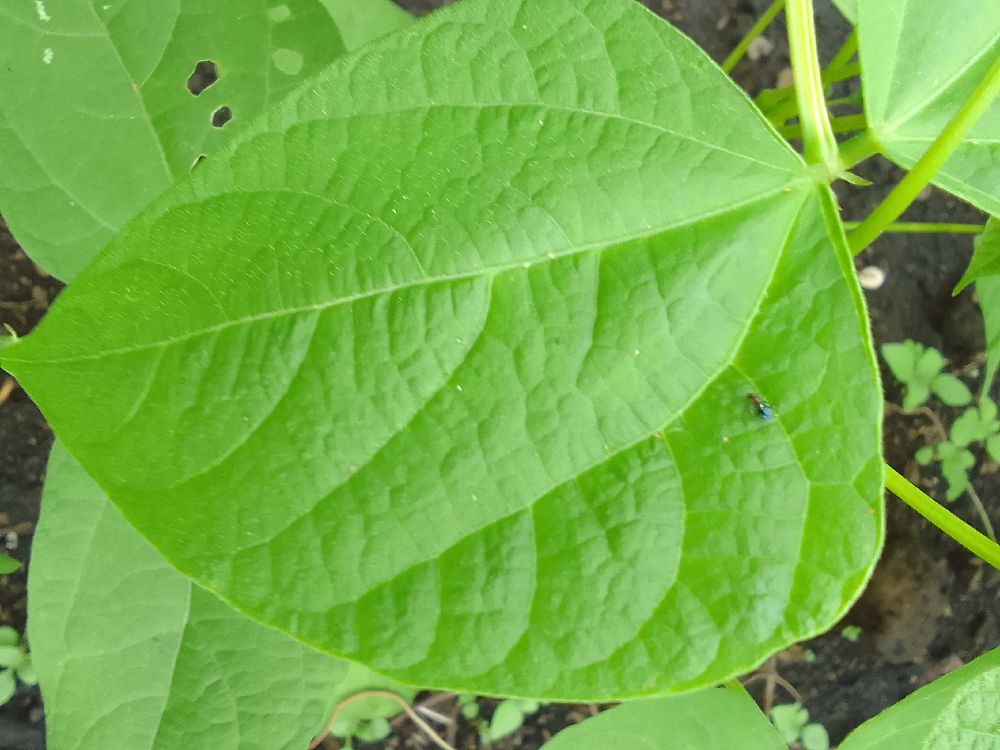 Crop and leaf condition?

common bean, healthy
